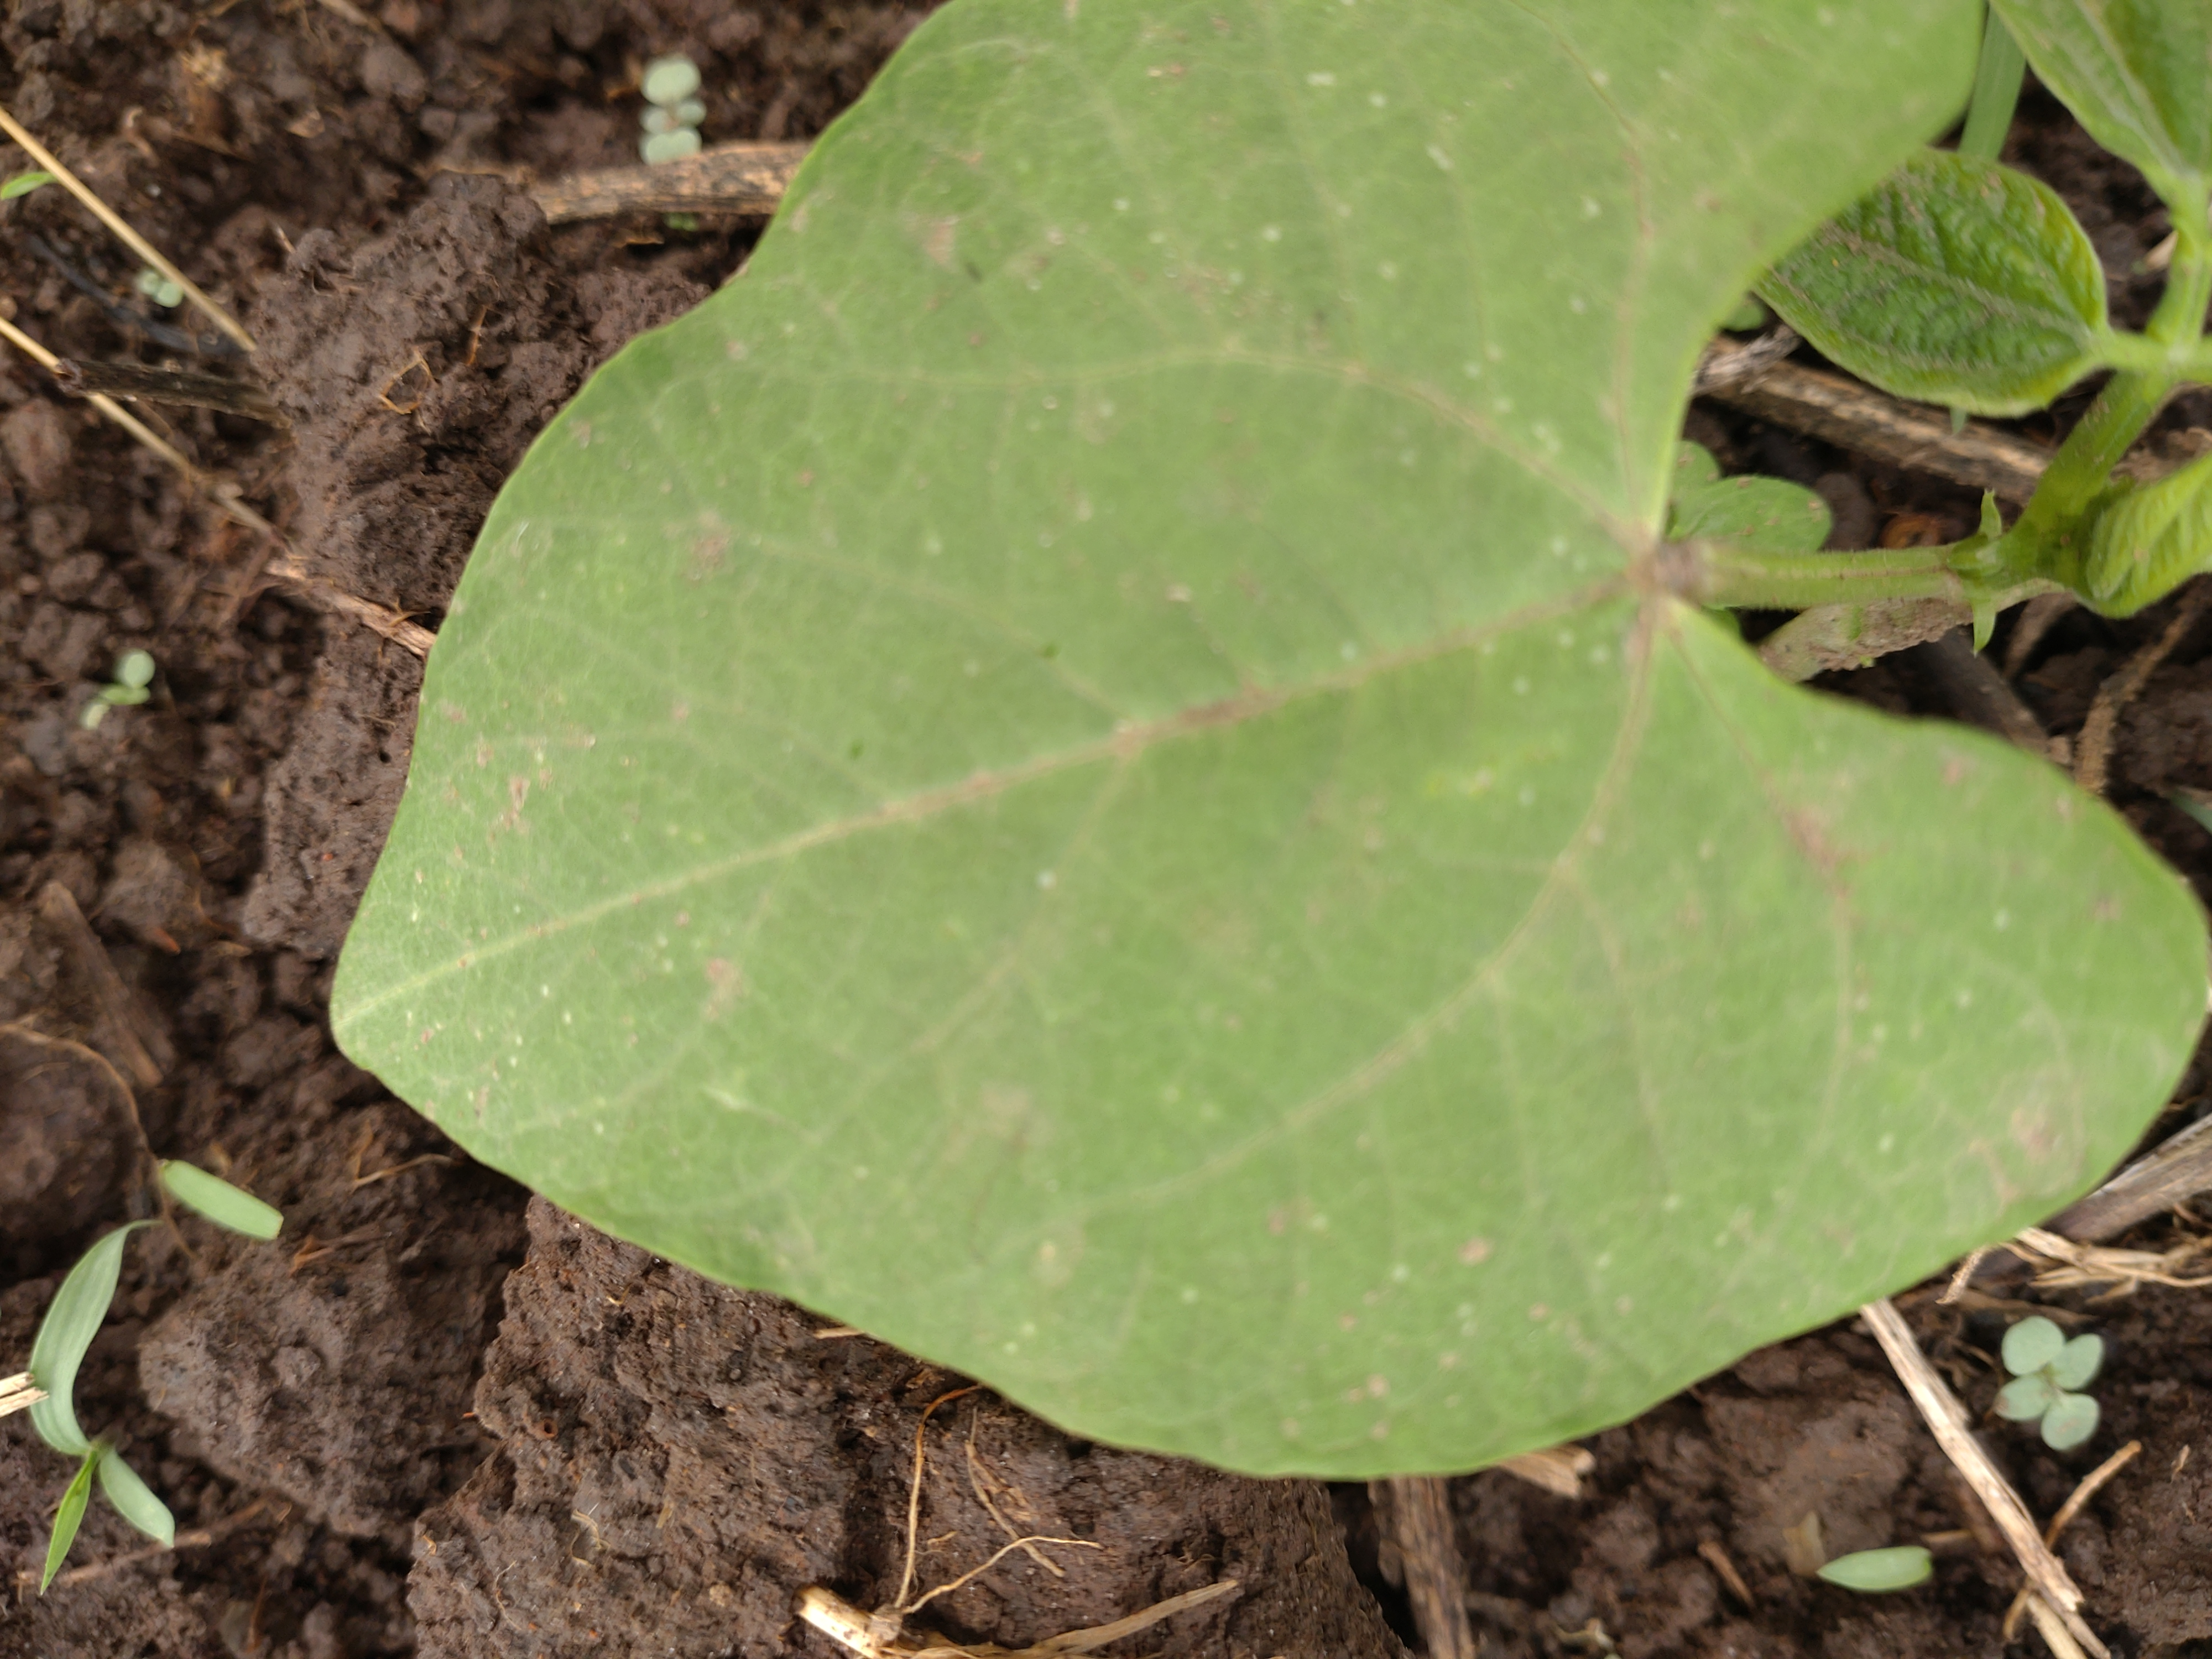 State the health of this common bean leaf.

healthy
